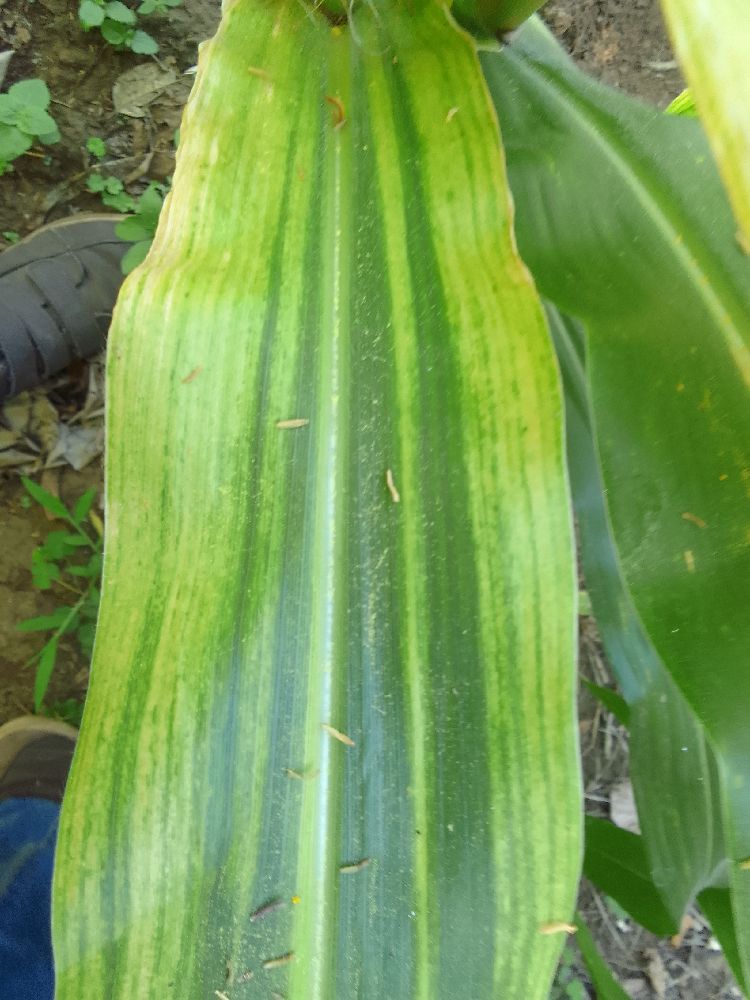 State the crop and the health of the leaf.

maize, maize lethal necrosis
